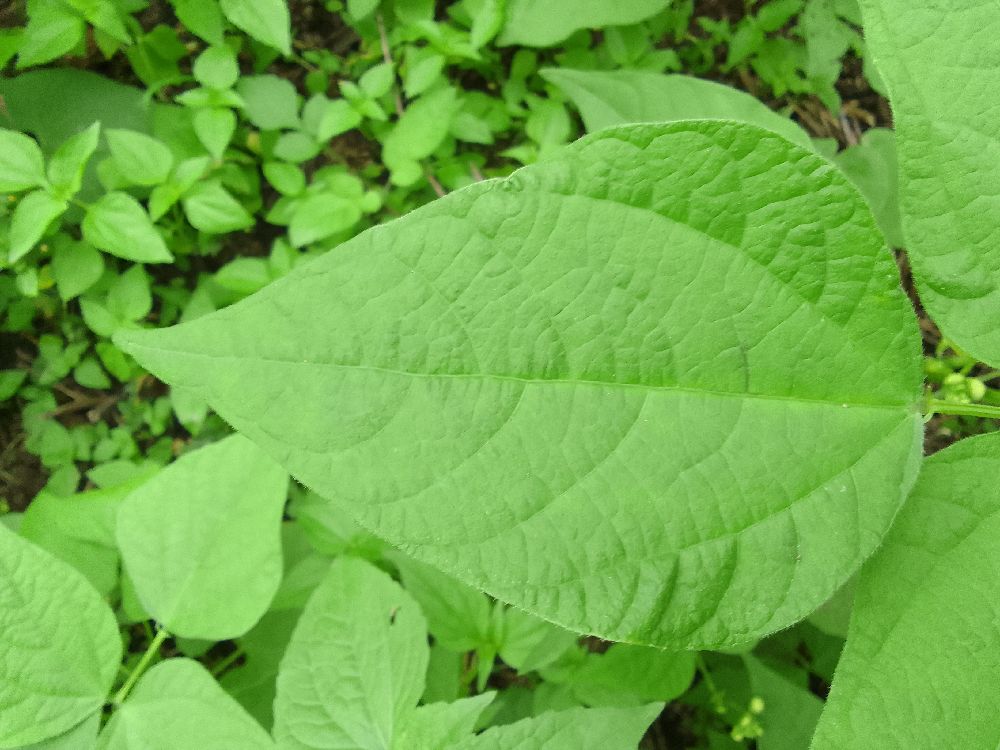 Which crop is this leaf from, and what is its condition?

common bean, healthy
